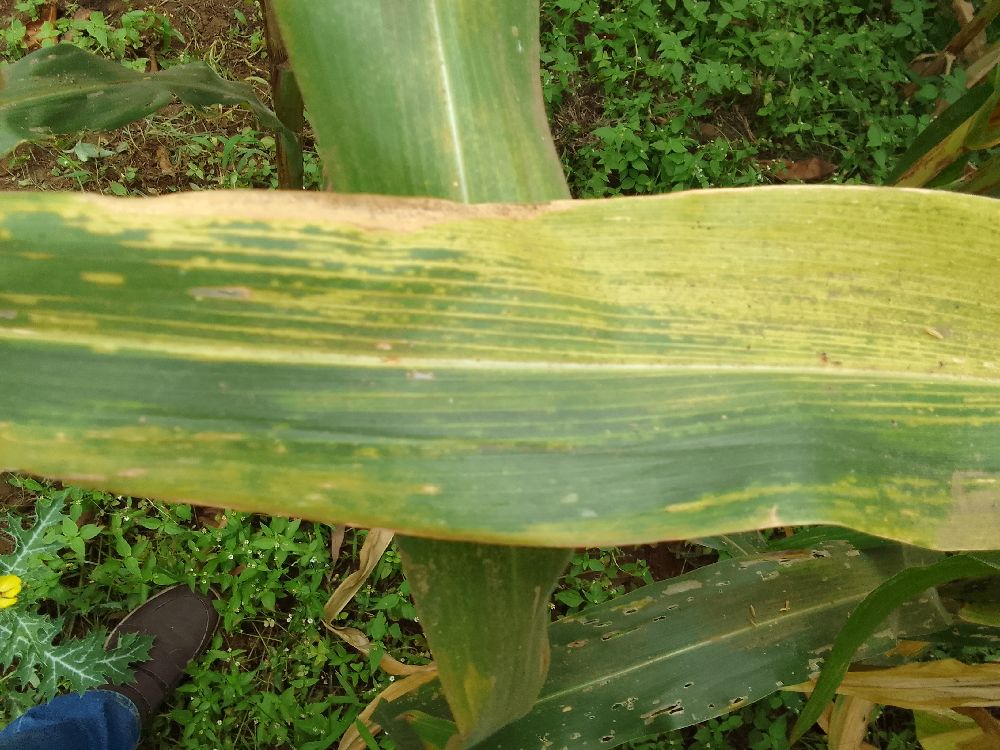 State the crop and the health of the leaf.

maize, maize lethal necrosis
